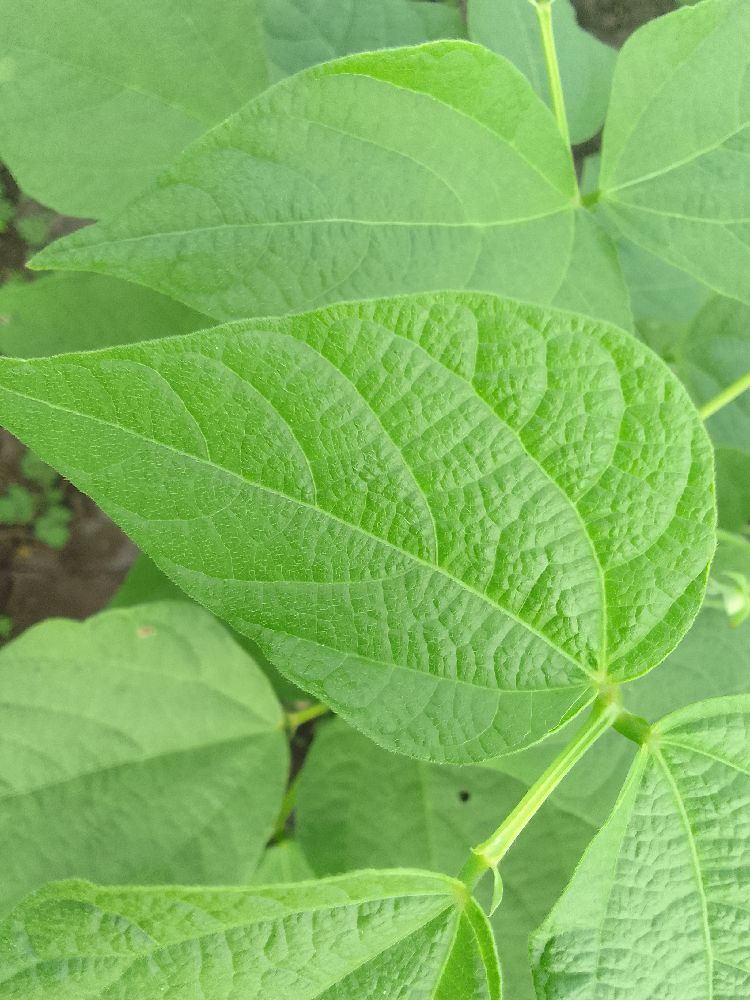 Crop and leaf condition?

common bean, healthy
